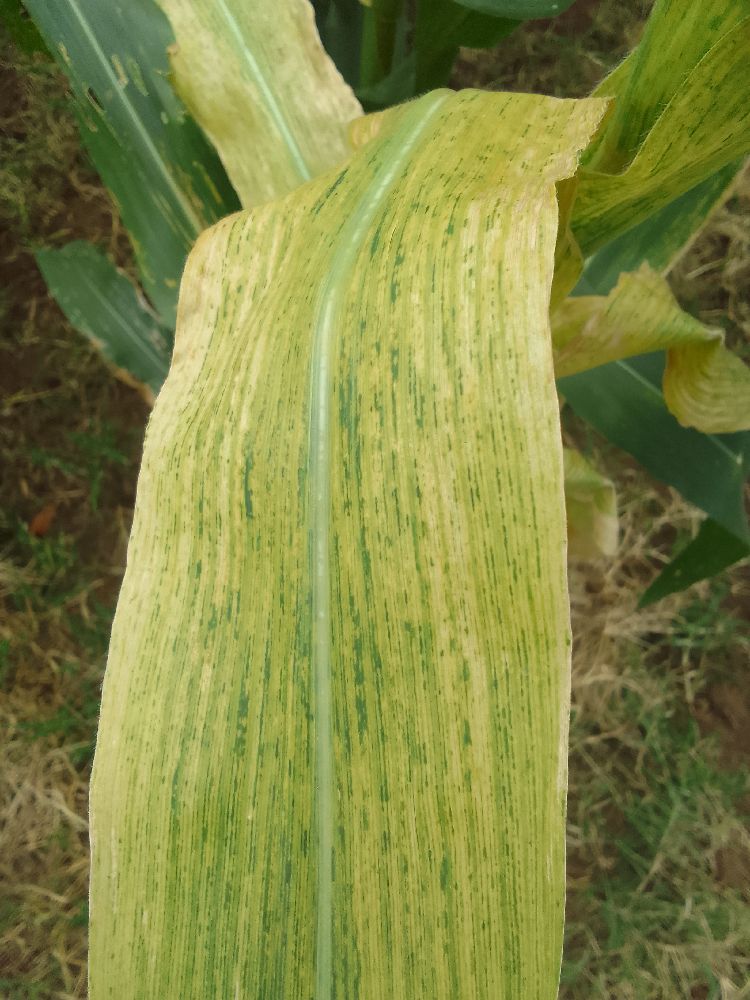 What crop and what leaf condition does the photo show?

maize, maize lethal necrosis
